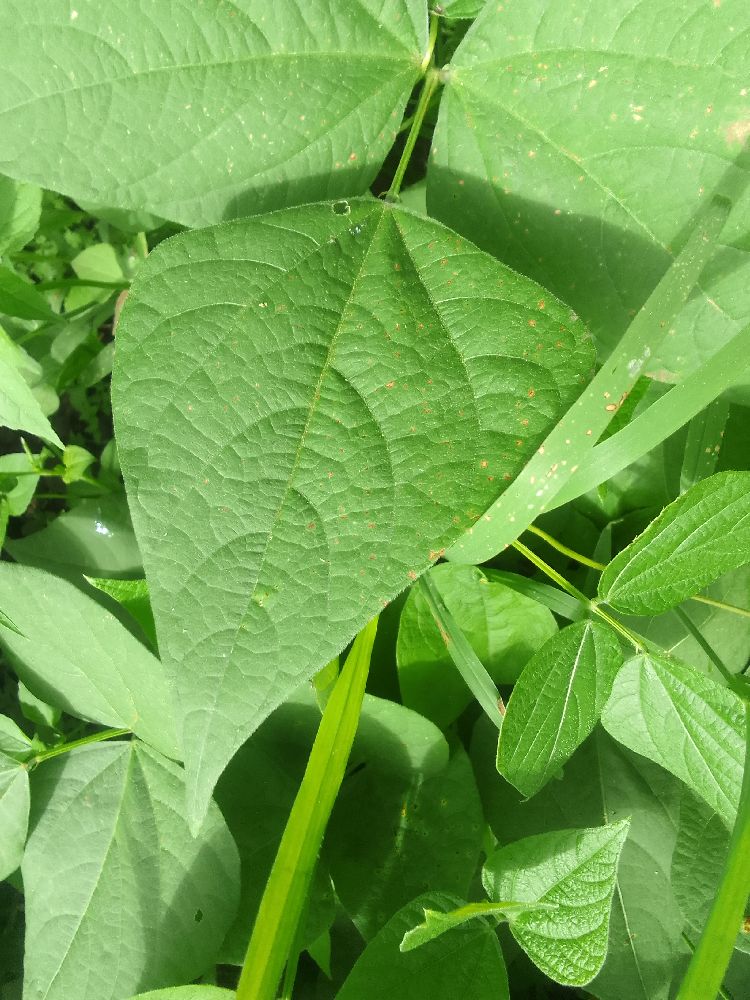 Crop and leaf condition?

common bean, healthy
